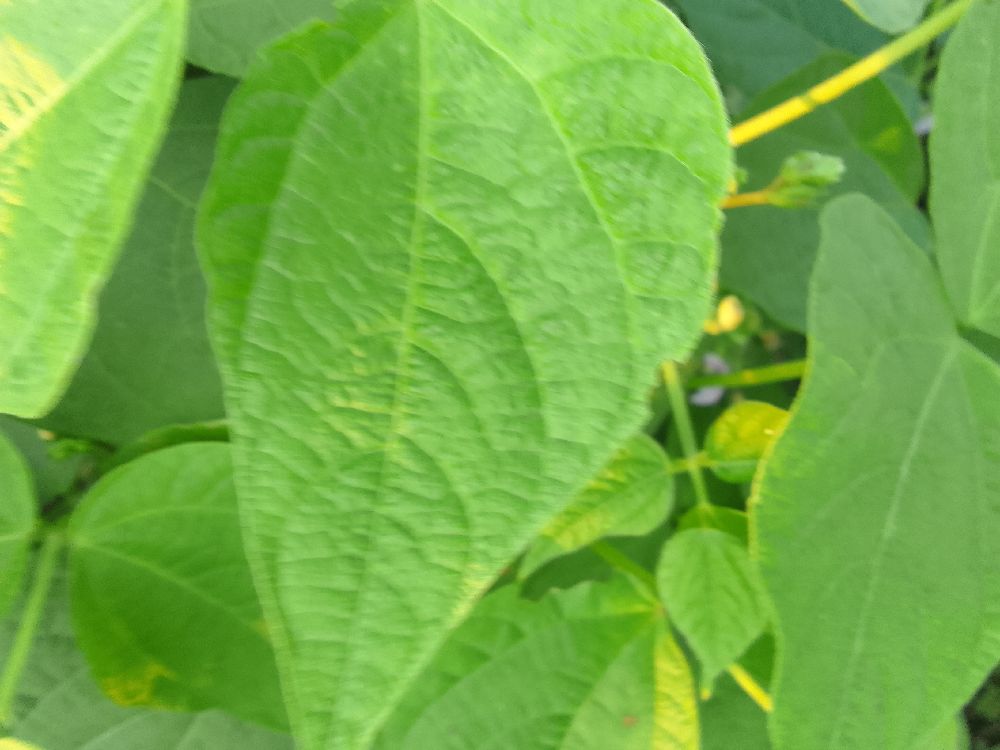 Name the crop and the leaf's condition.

common bean, healthy
